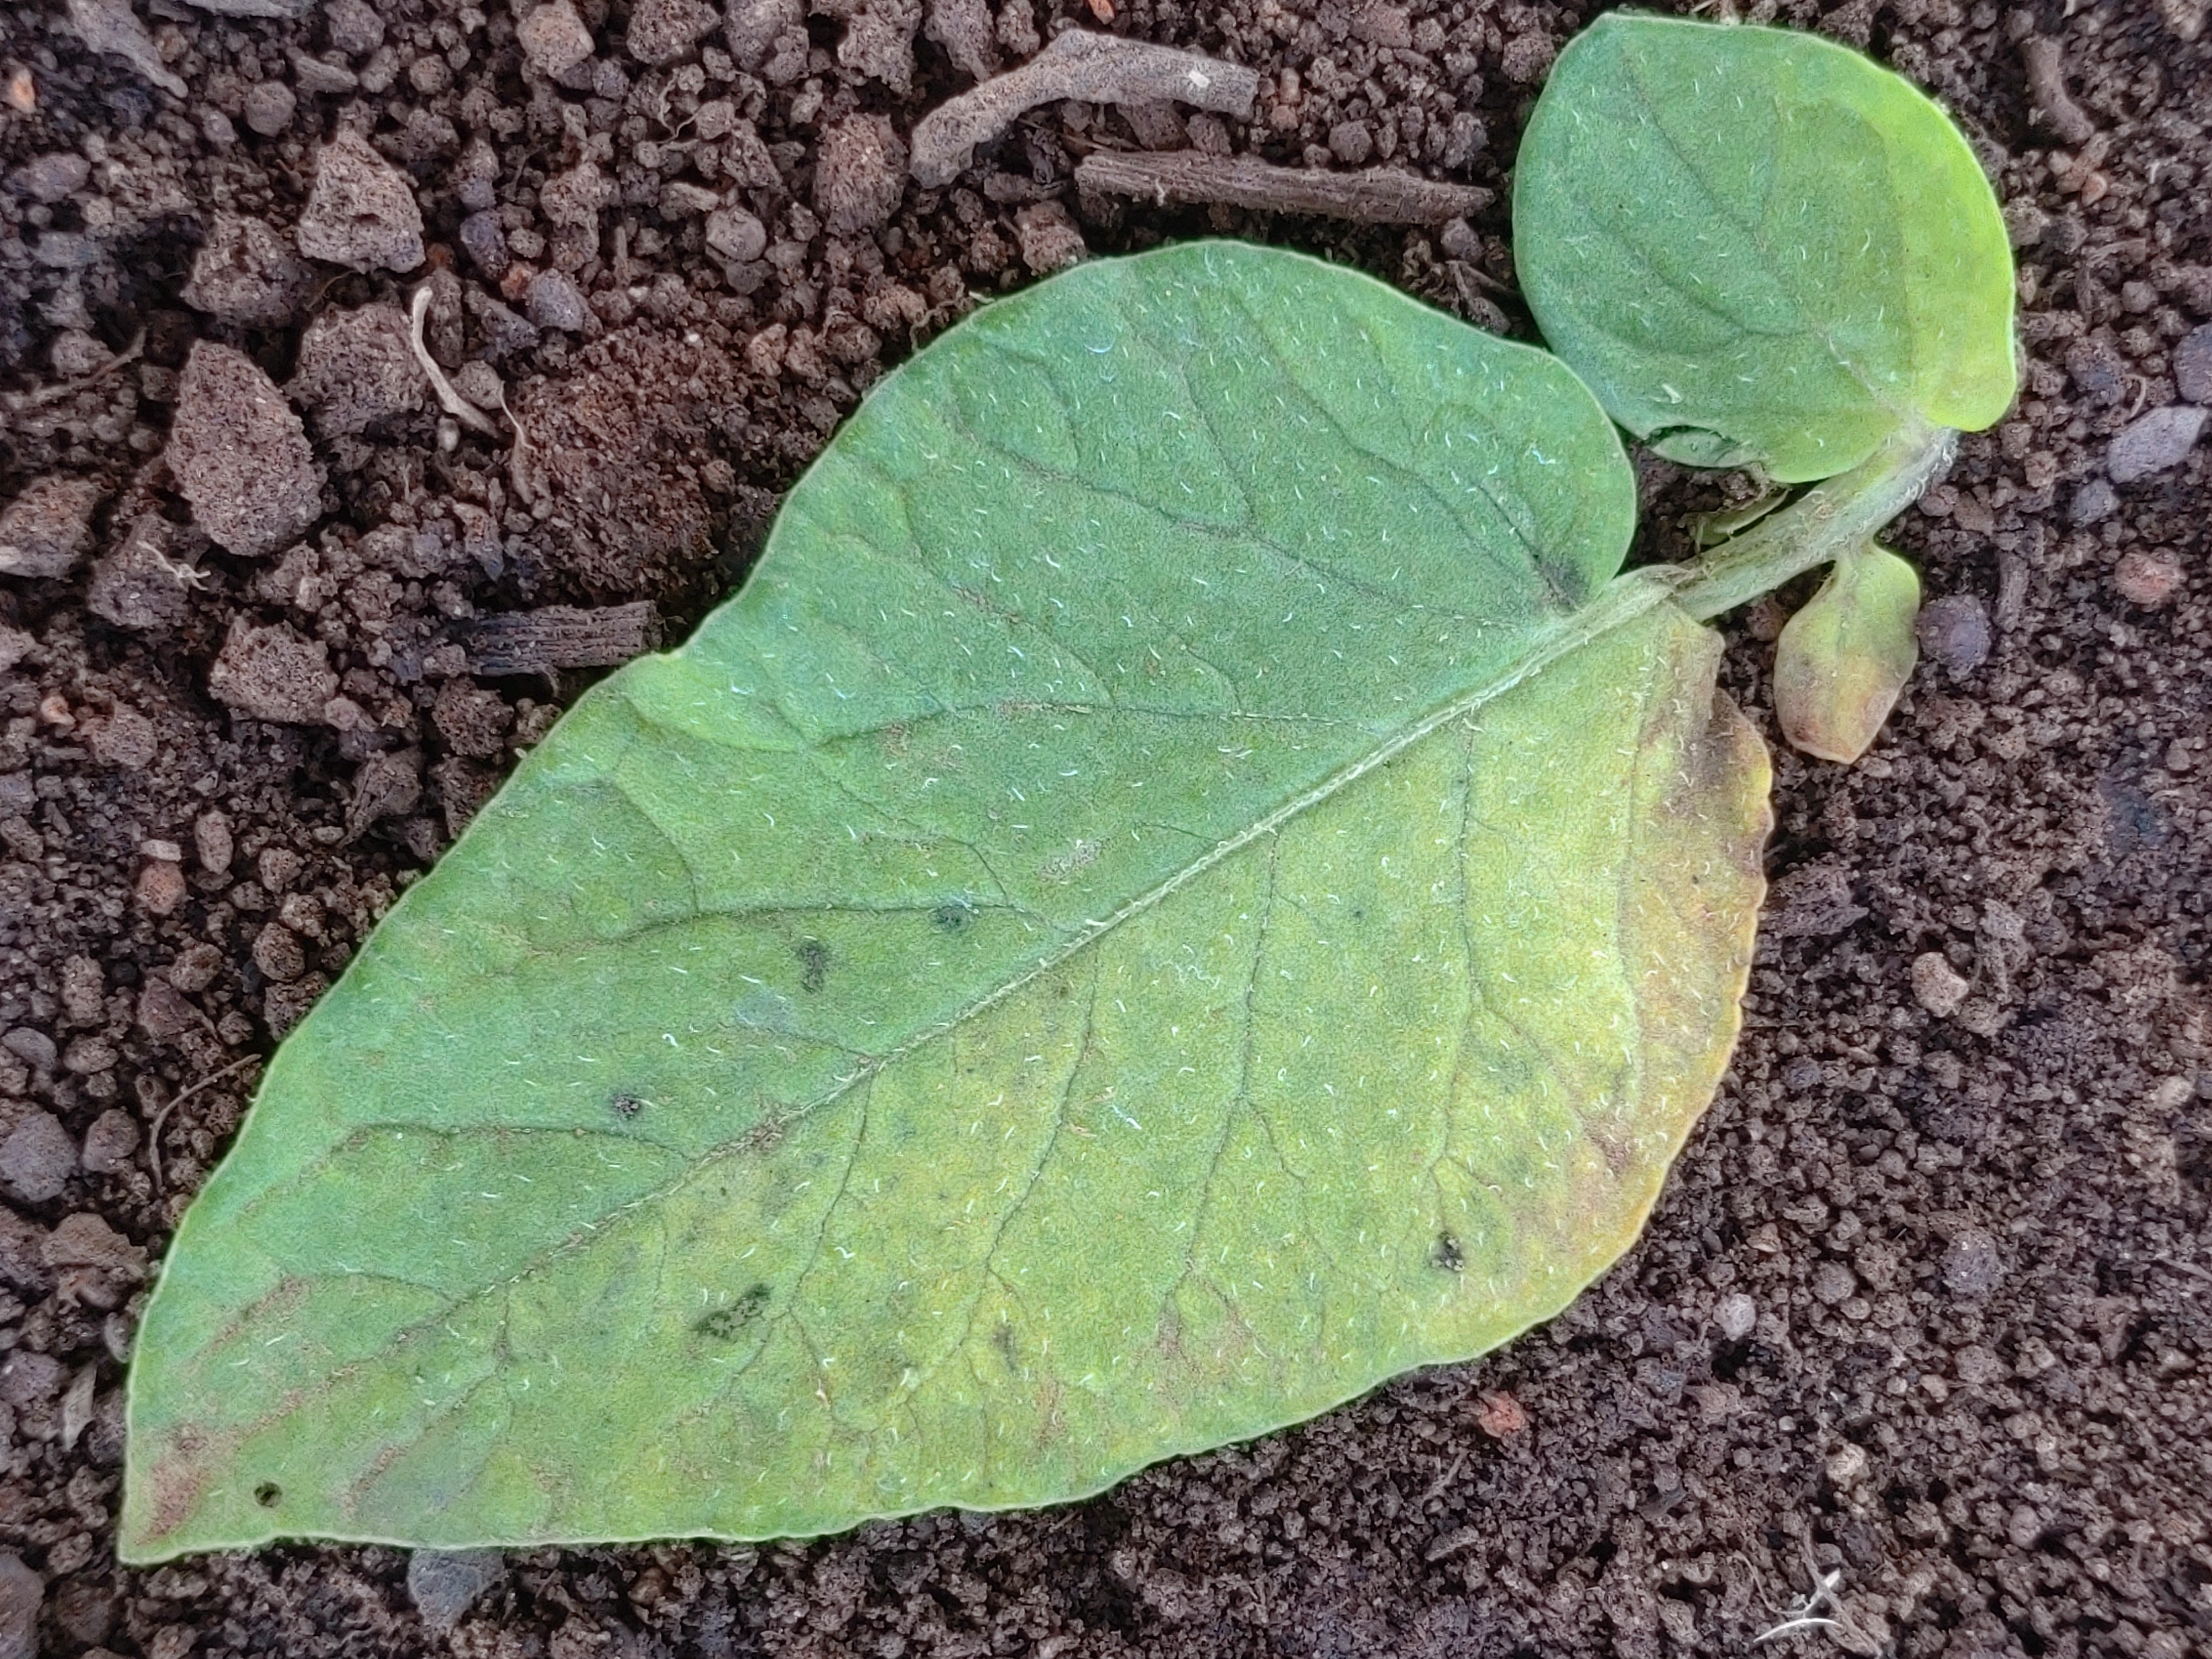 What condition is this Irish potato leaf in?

late blight
